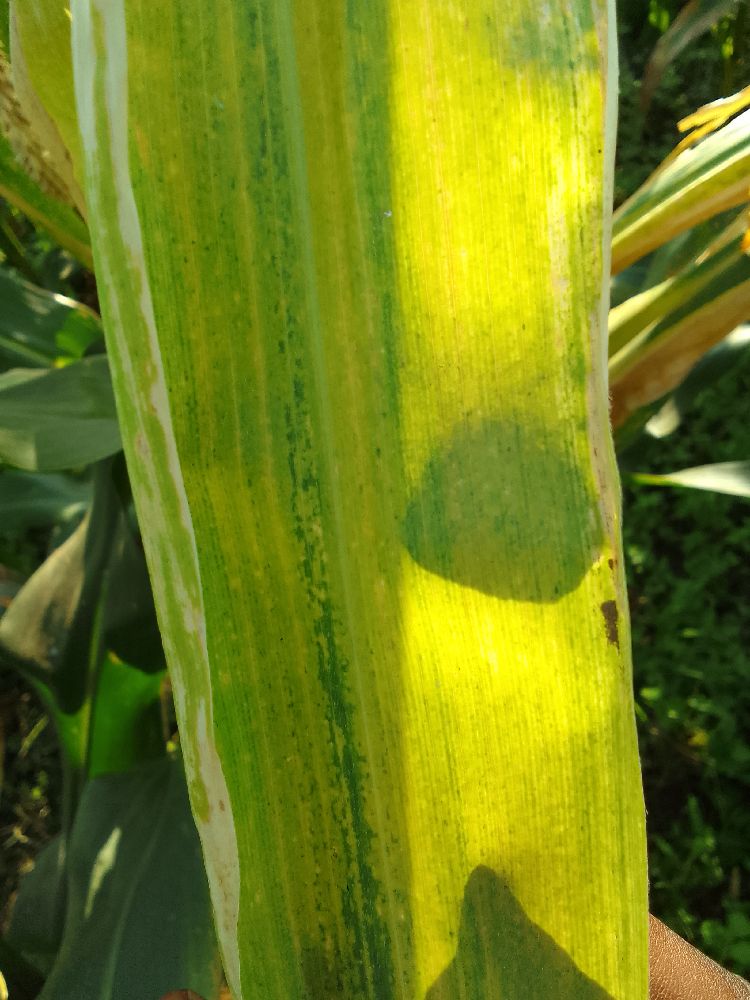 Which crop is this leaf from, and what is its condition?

maize, maize lethal necrosis
